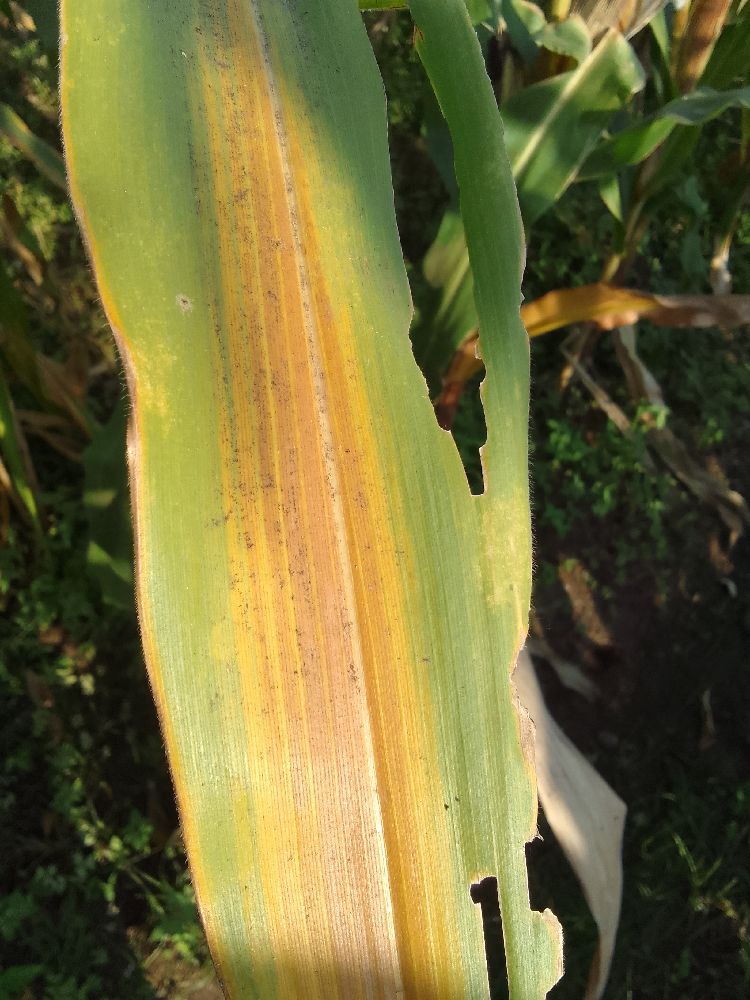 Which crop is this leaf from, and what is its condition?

maize, maize lethal necrosis
